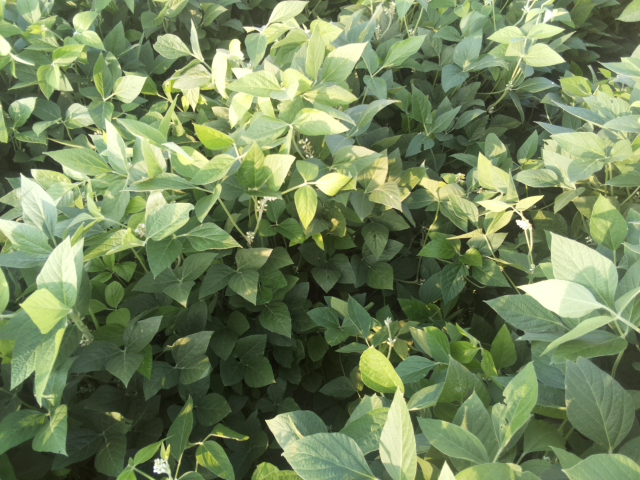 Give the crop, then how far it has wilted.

soybean, leaves with no wilting
